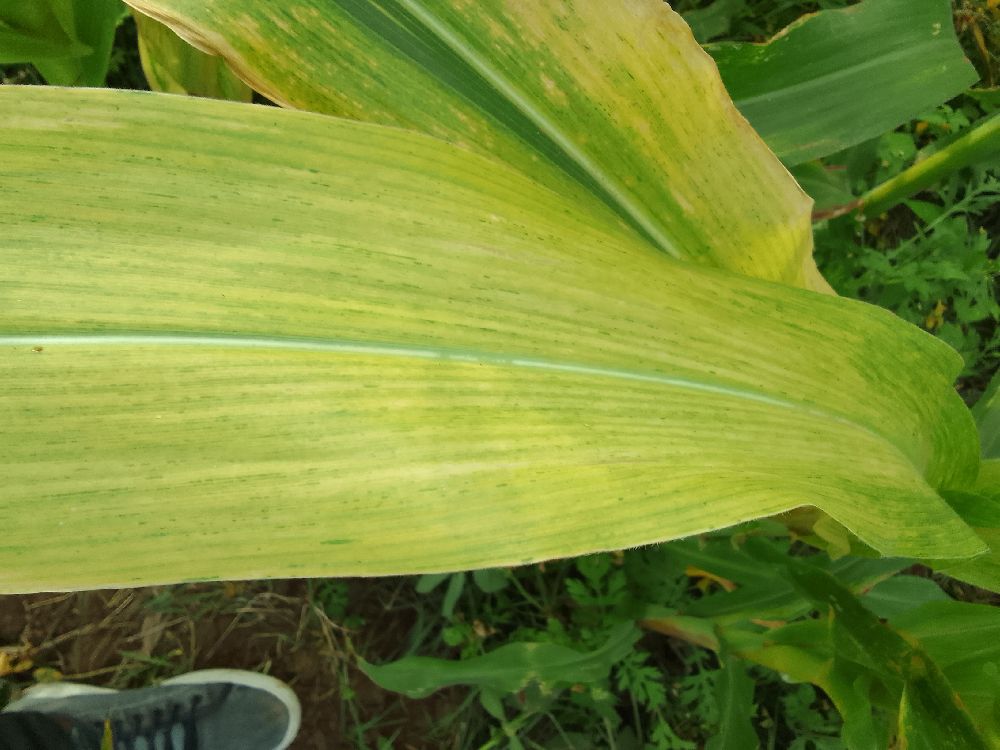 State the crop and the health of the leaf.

maize, maize lethal necrosis
